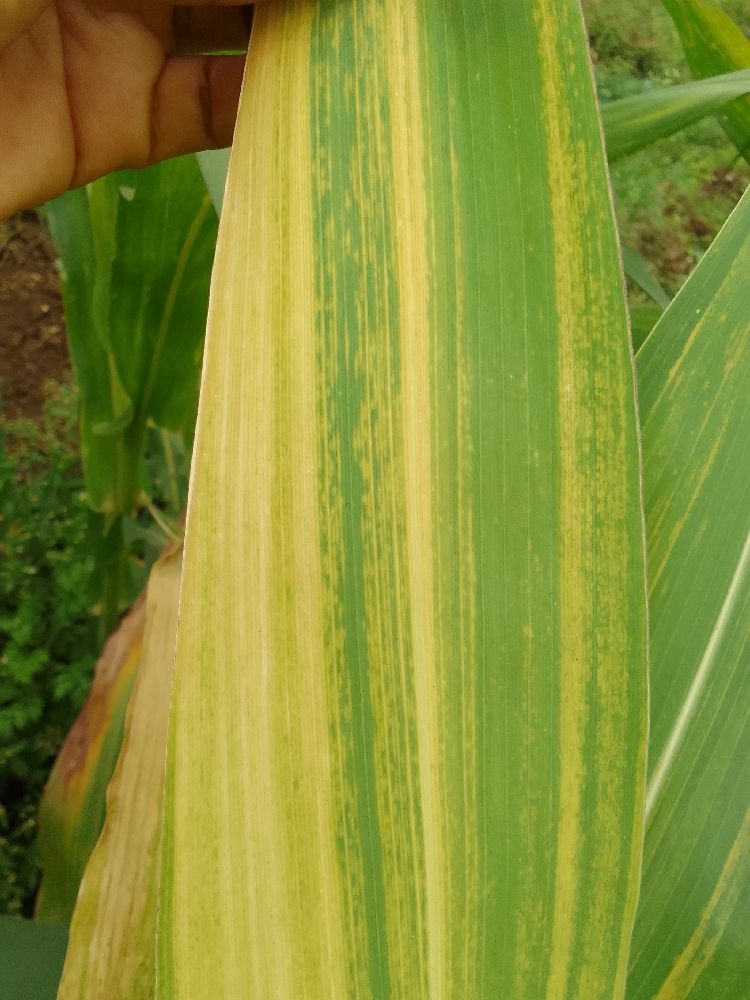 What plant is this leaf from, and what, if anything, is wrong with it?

maize, maize lethal necrosis
